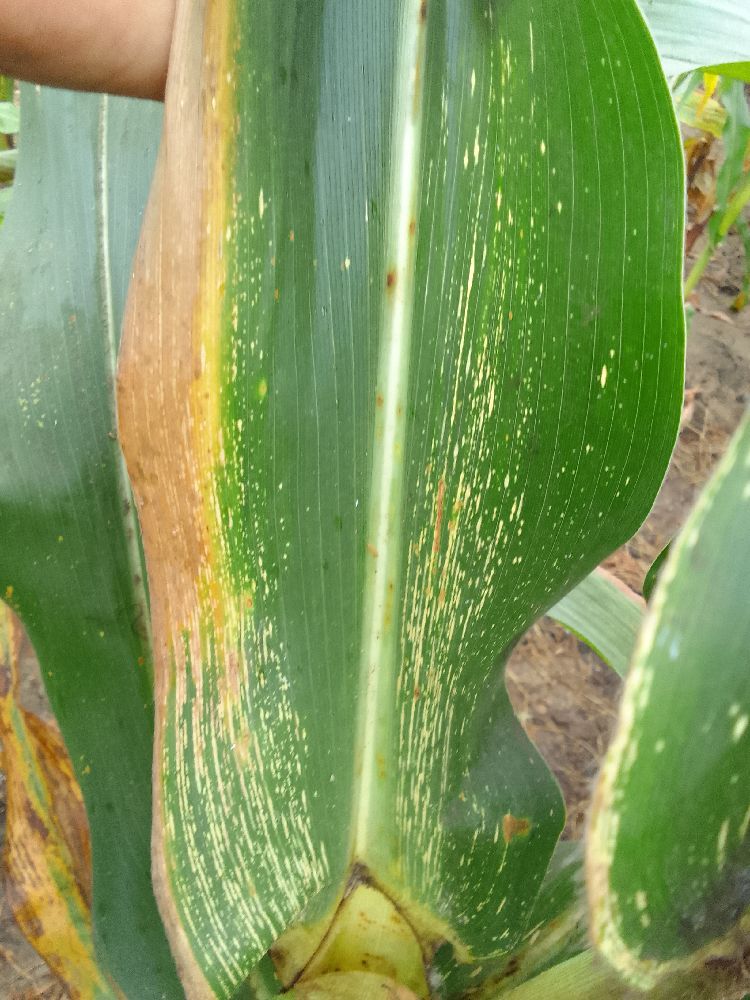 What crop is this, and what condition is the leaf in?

maize, maize streak virus
